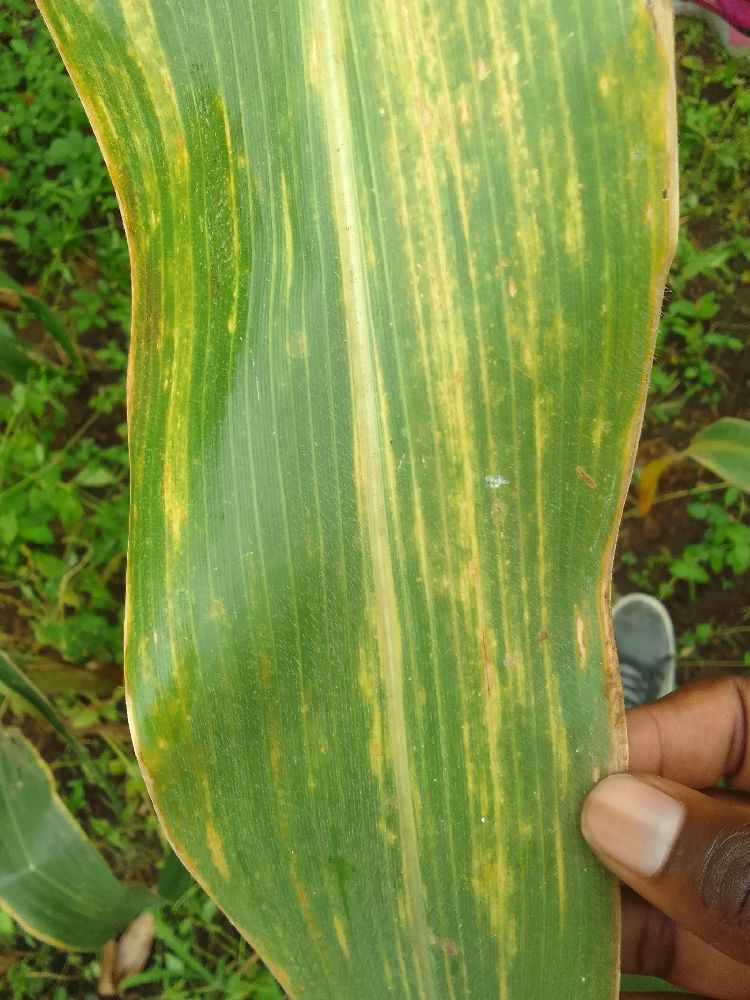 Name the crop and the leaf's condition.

maize, maize lethal necrosis
